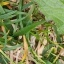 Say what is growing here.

structured weed
